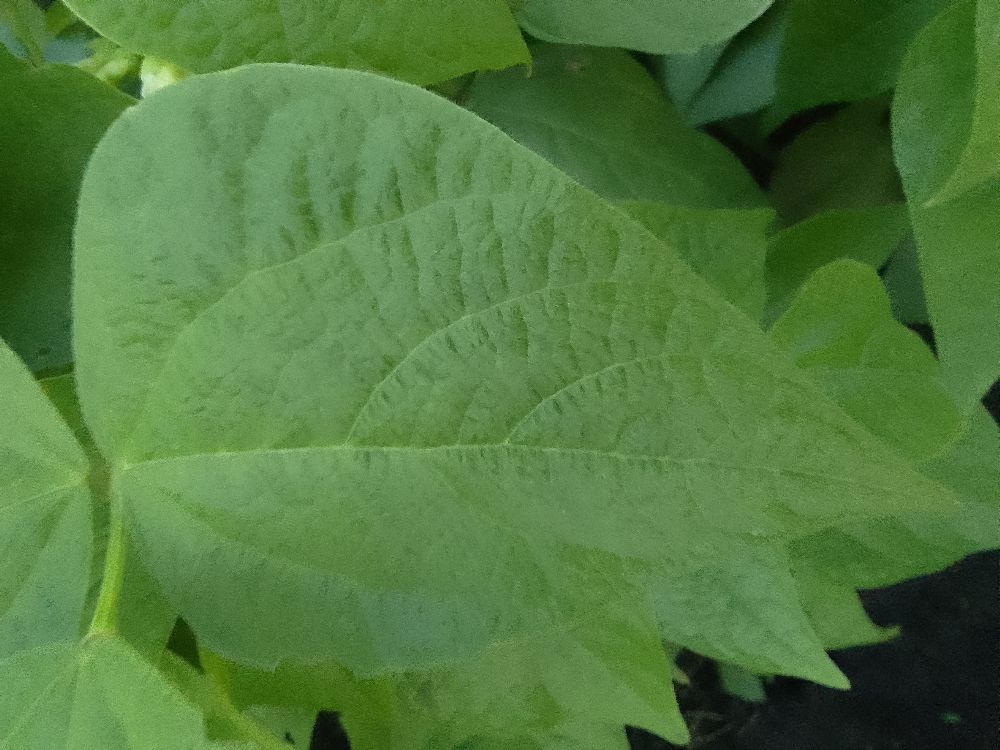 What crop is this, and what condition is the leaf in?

common bean, healthy
